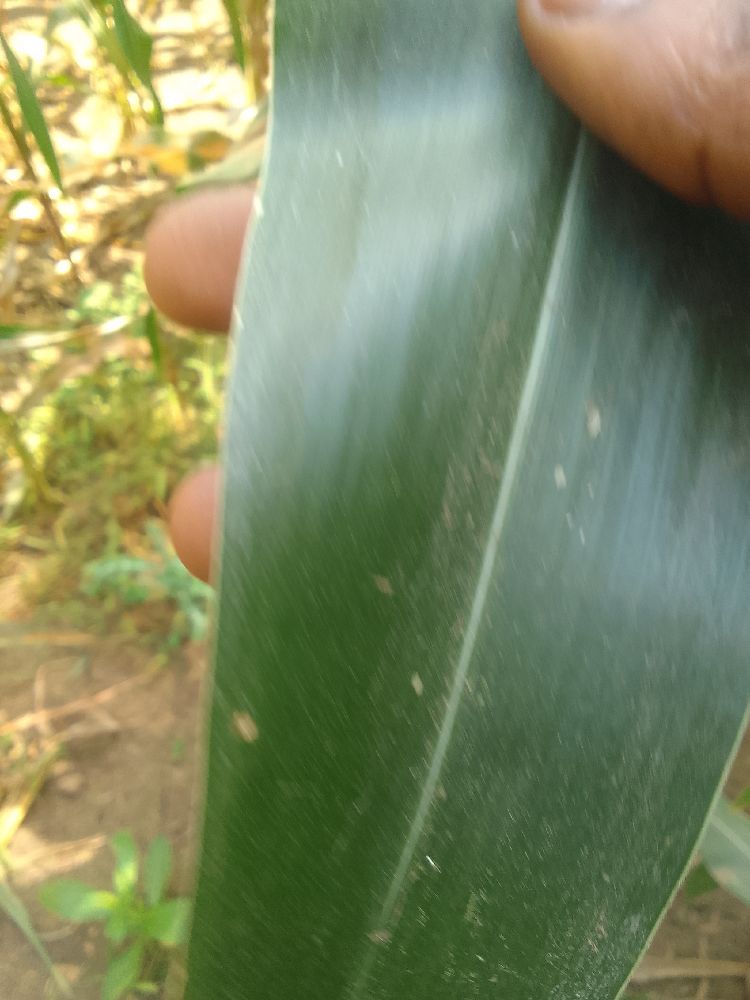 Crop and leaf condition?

maize, healthy
